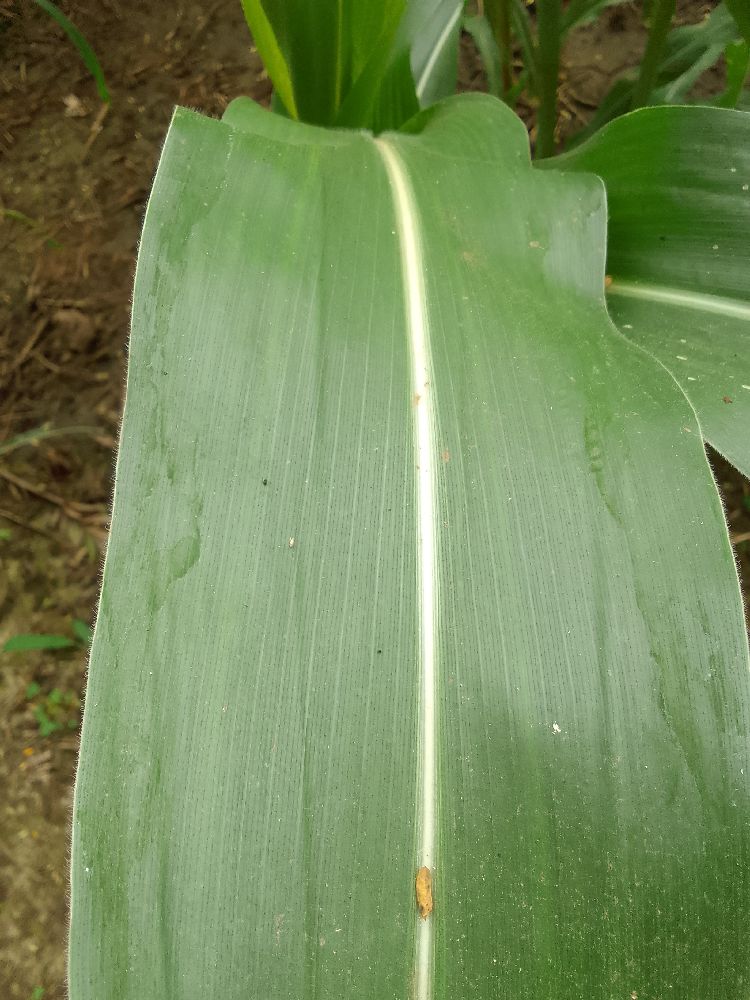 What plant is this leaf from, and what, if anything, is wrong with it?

maize, healthy
